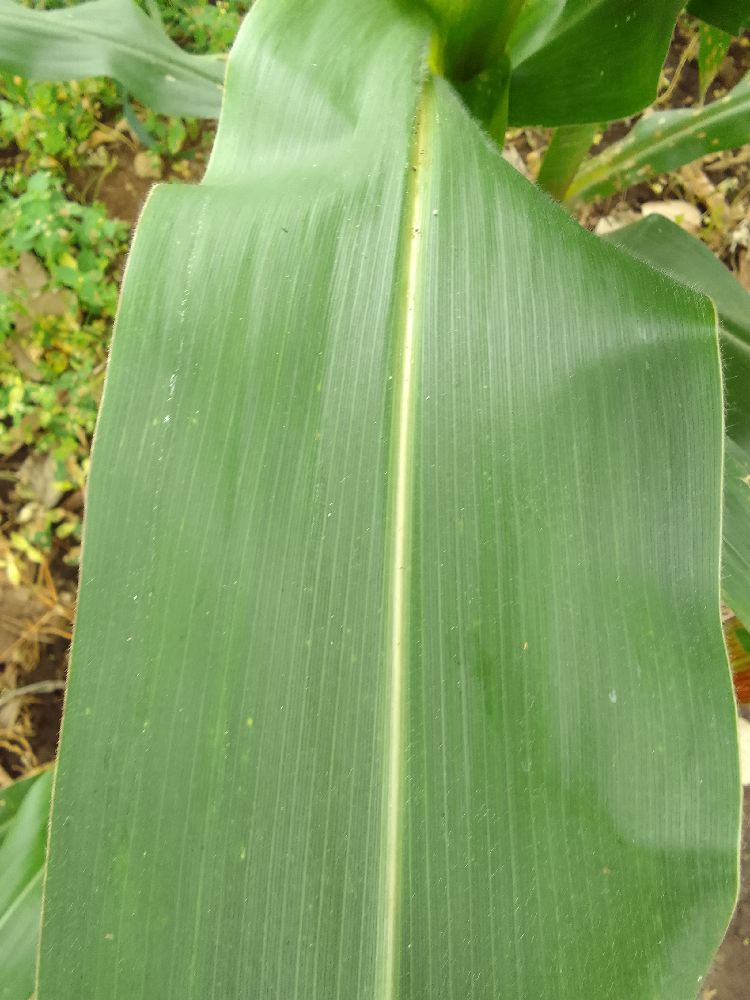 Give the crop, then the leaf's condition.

maize, healthy
